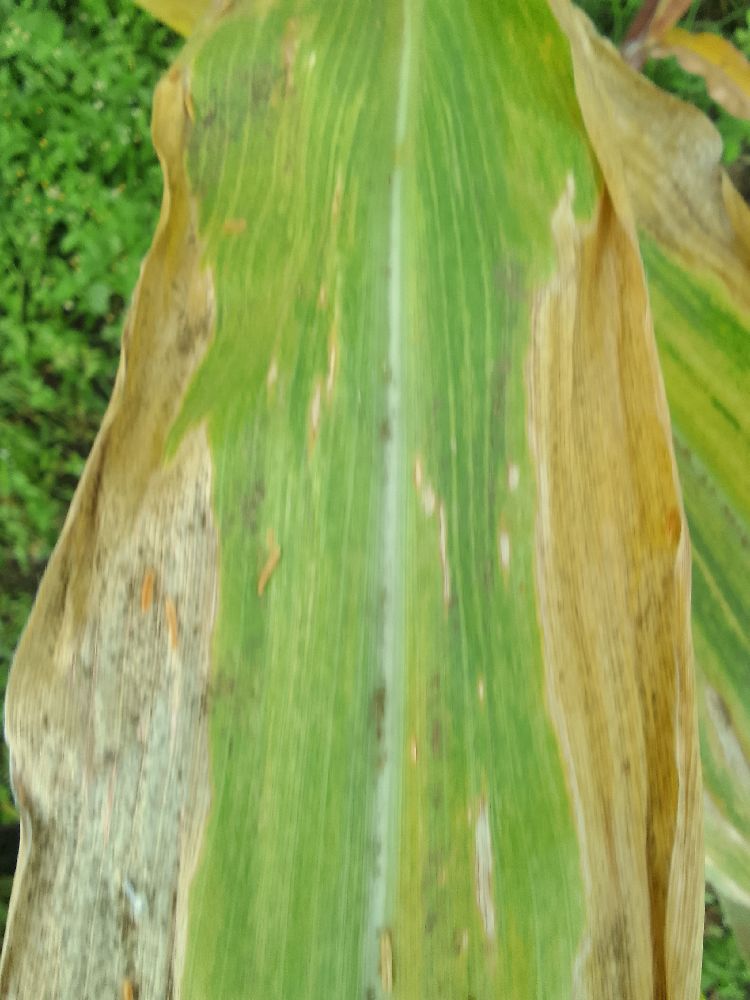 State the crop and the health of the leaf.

maize, maize lethal necrosis
